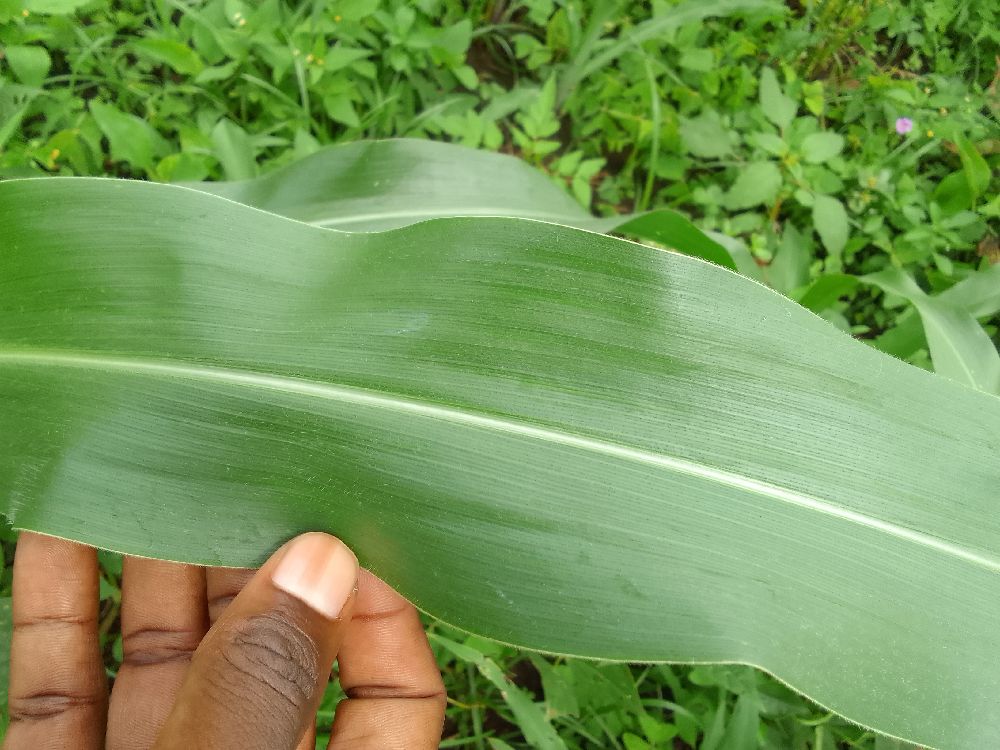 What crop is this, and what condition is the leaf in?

maize, healthy
